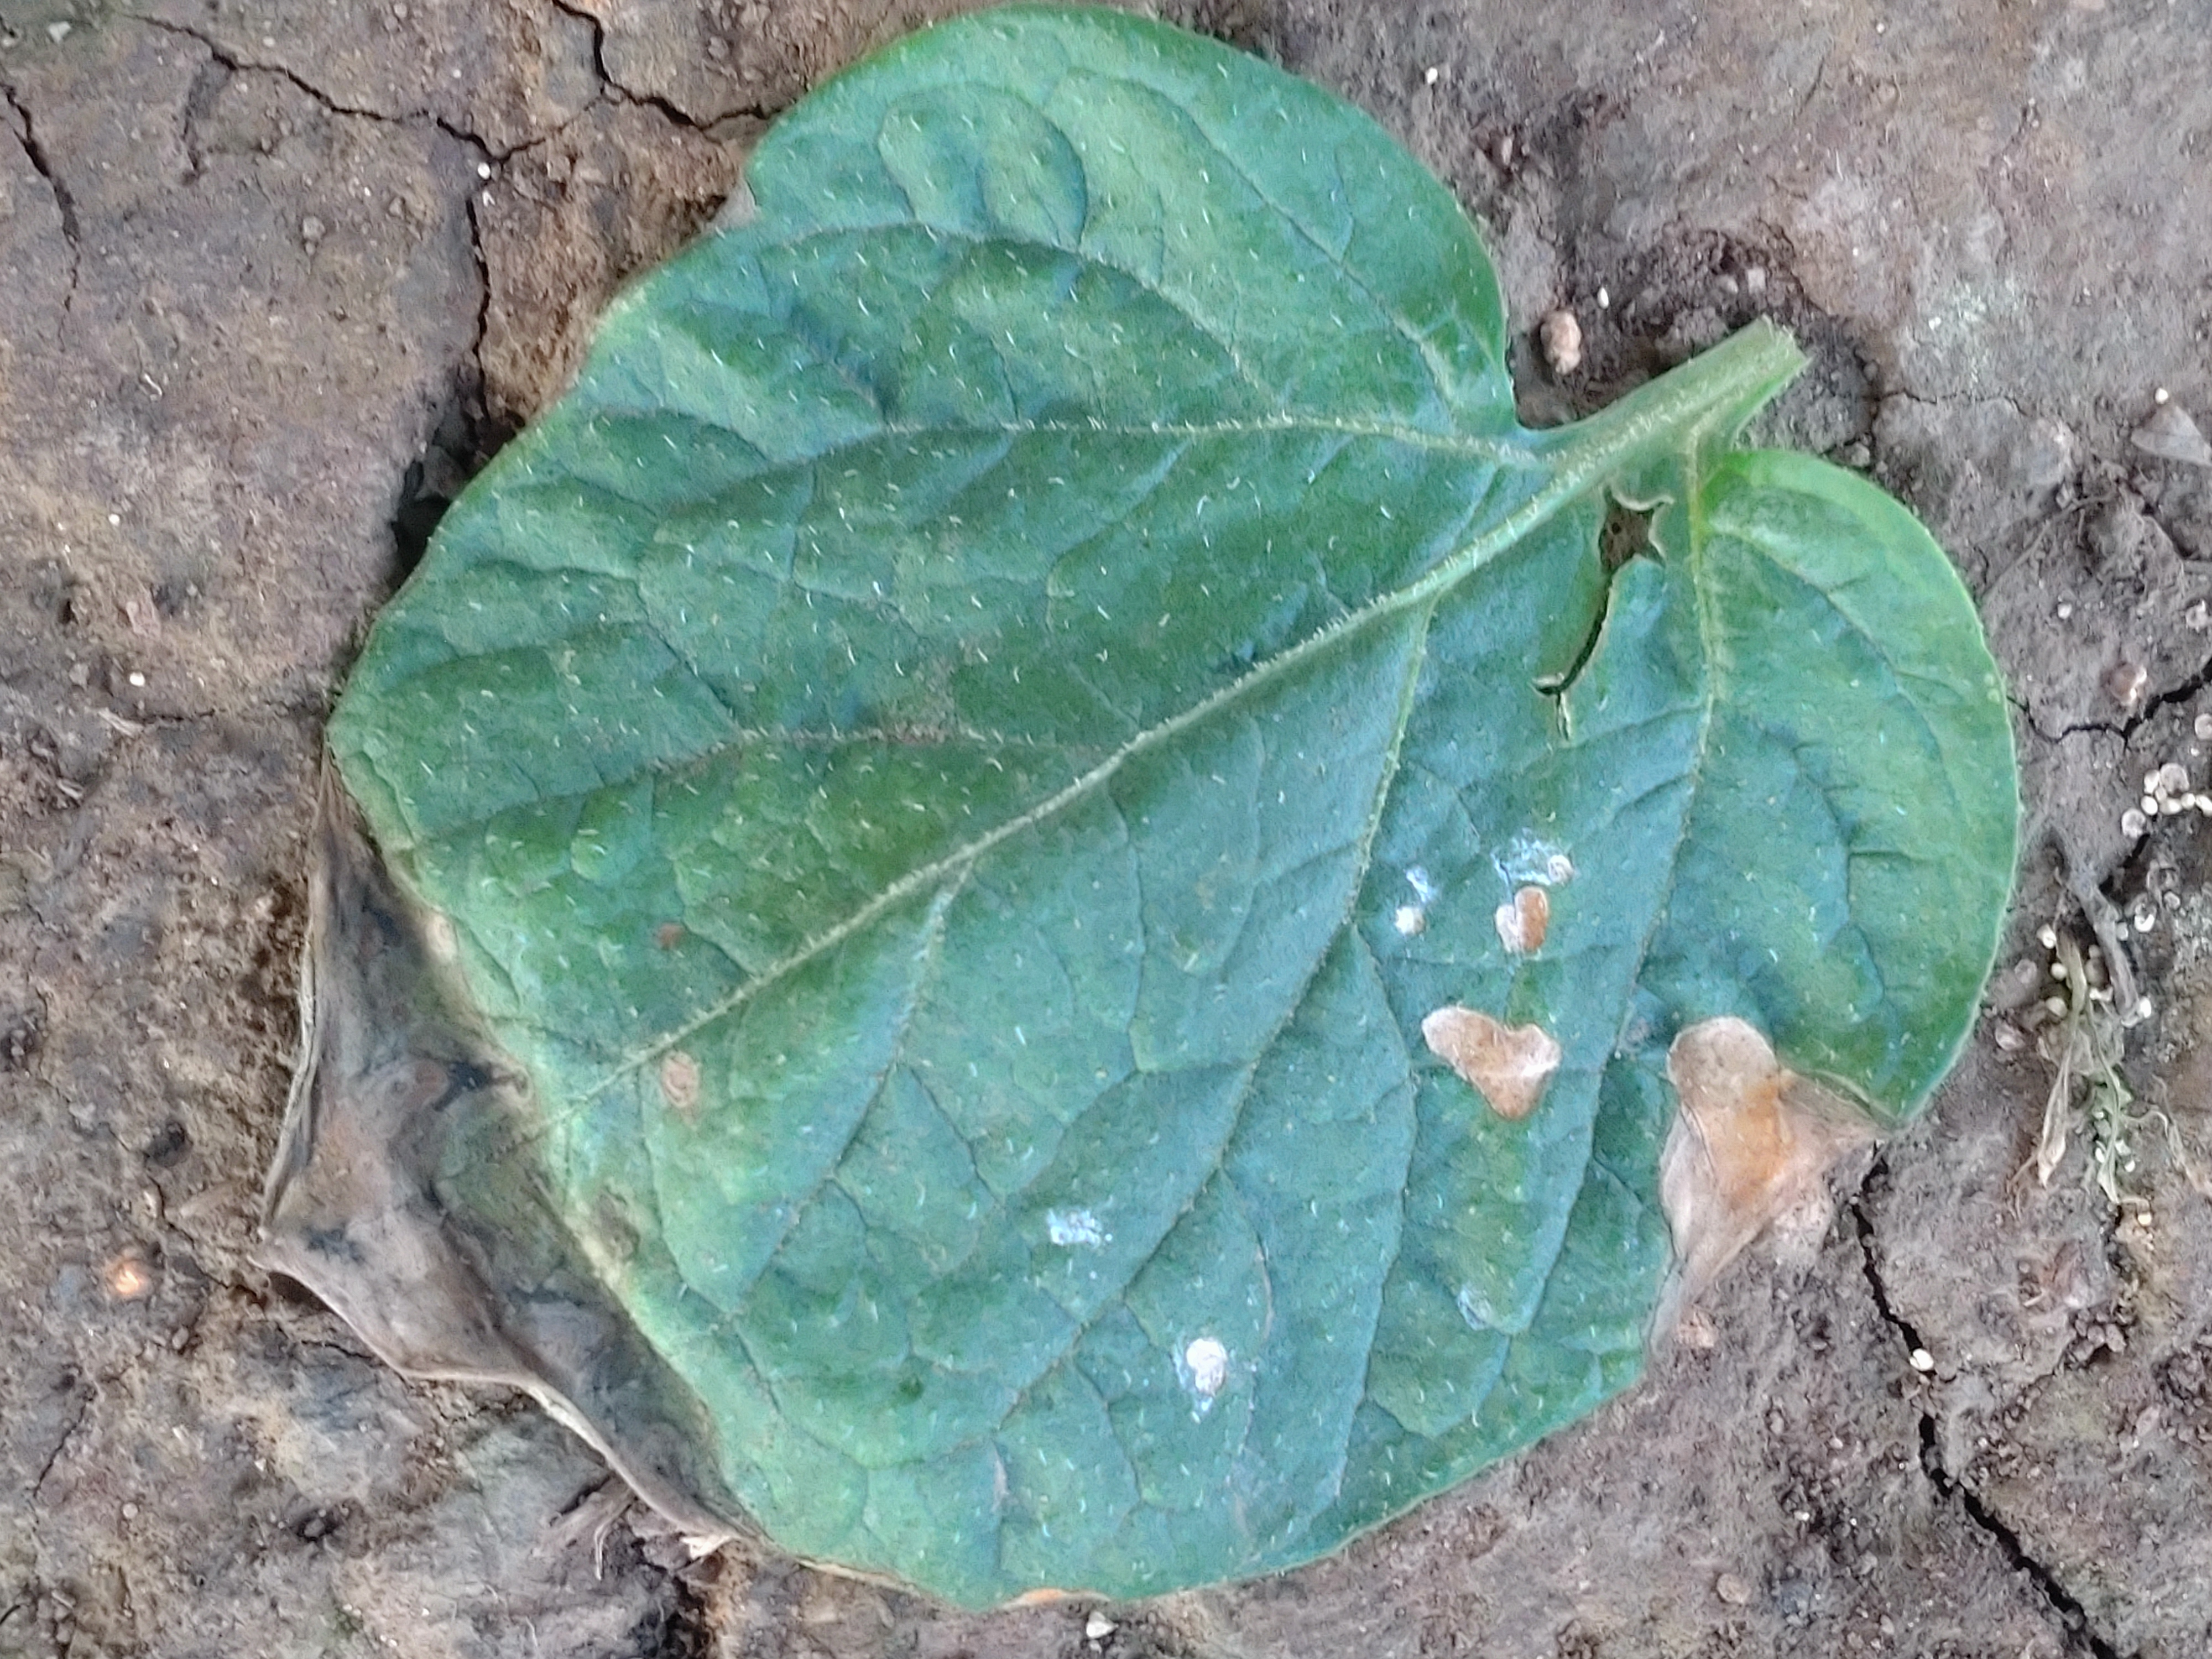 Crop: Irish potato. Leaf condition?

early blight
